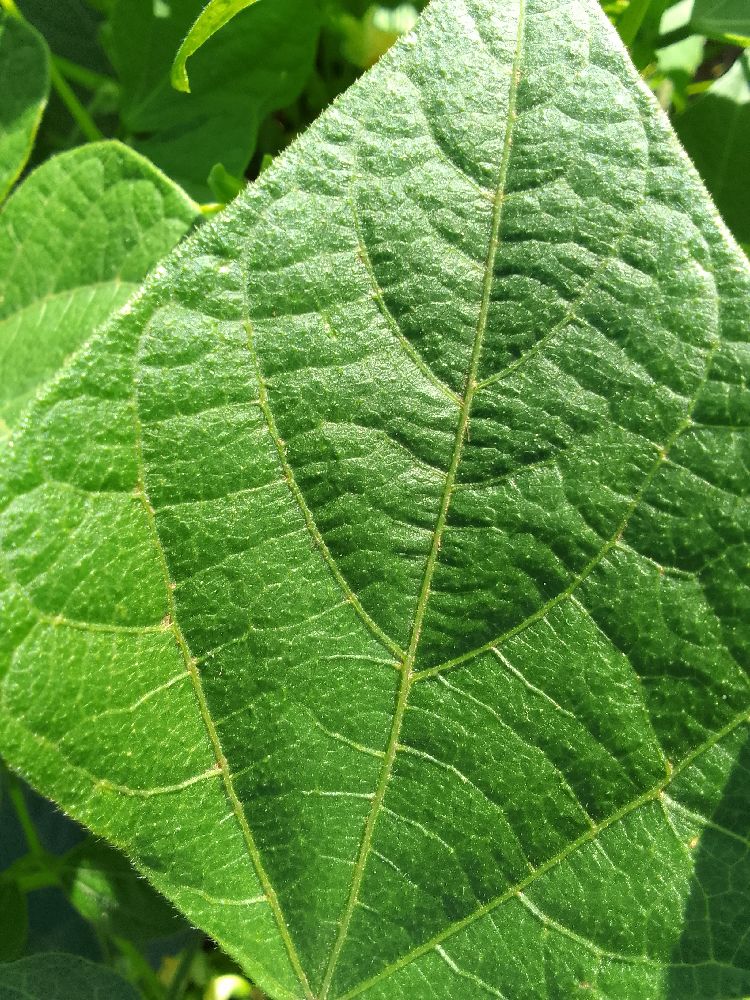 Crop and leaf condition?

common bean, healthy
